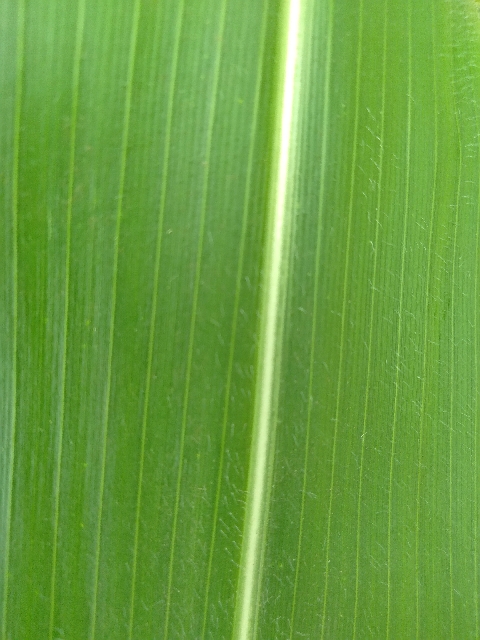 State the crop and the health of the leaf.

maize, healthy
